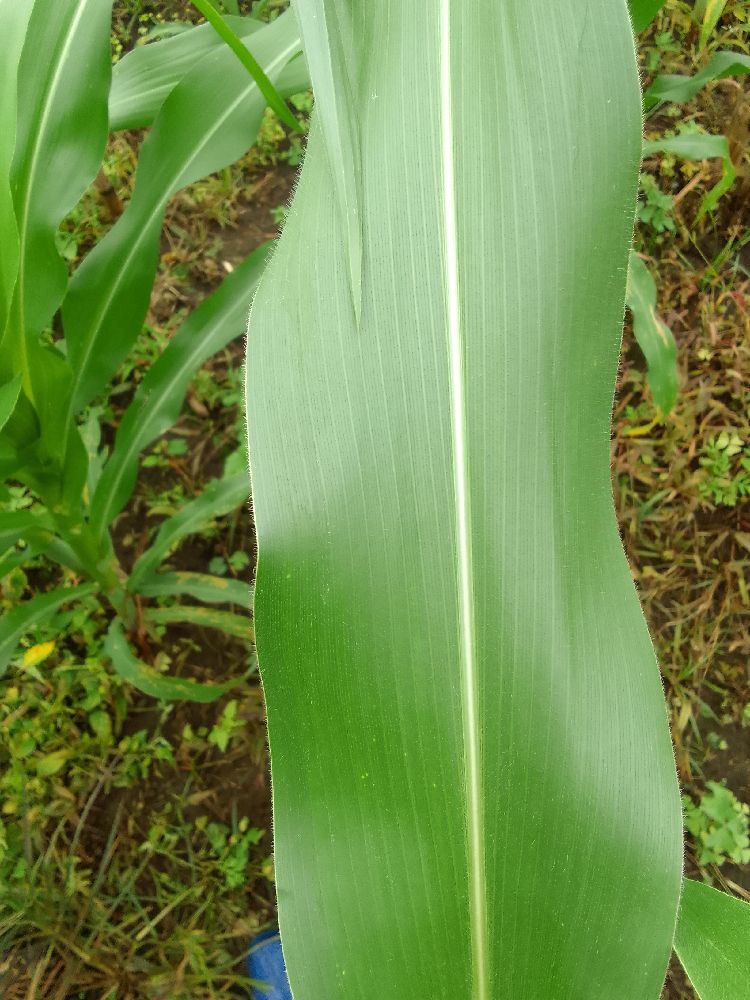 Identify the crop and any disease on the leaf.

maize, healthy
